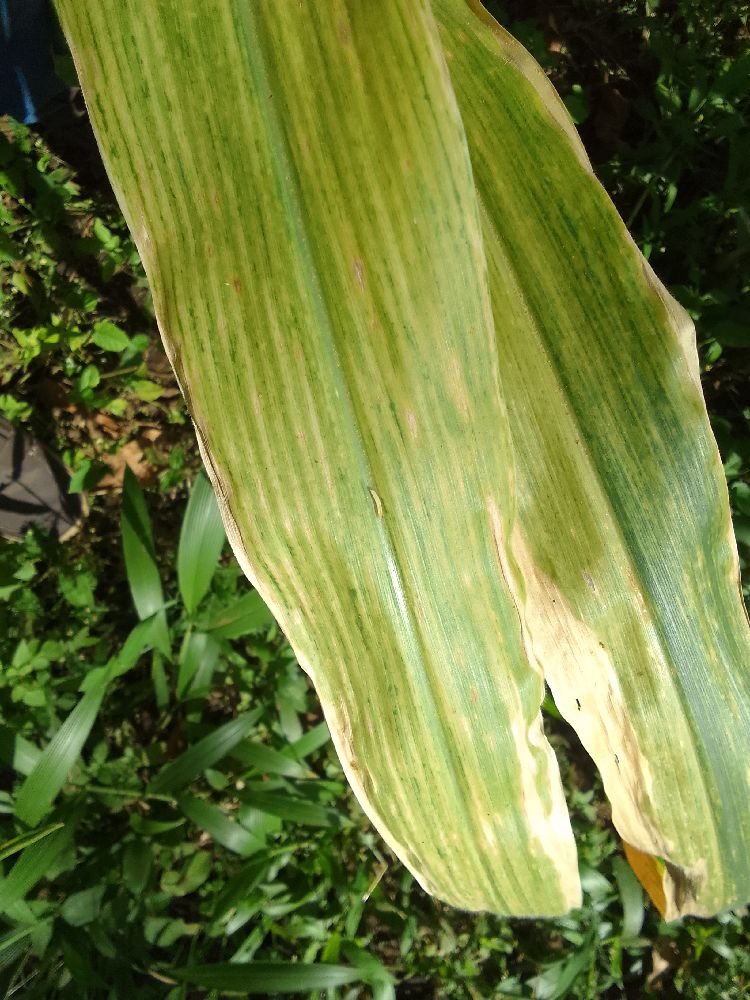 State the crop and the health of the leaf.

maize, maize lethal necrosis
